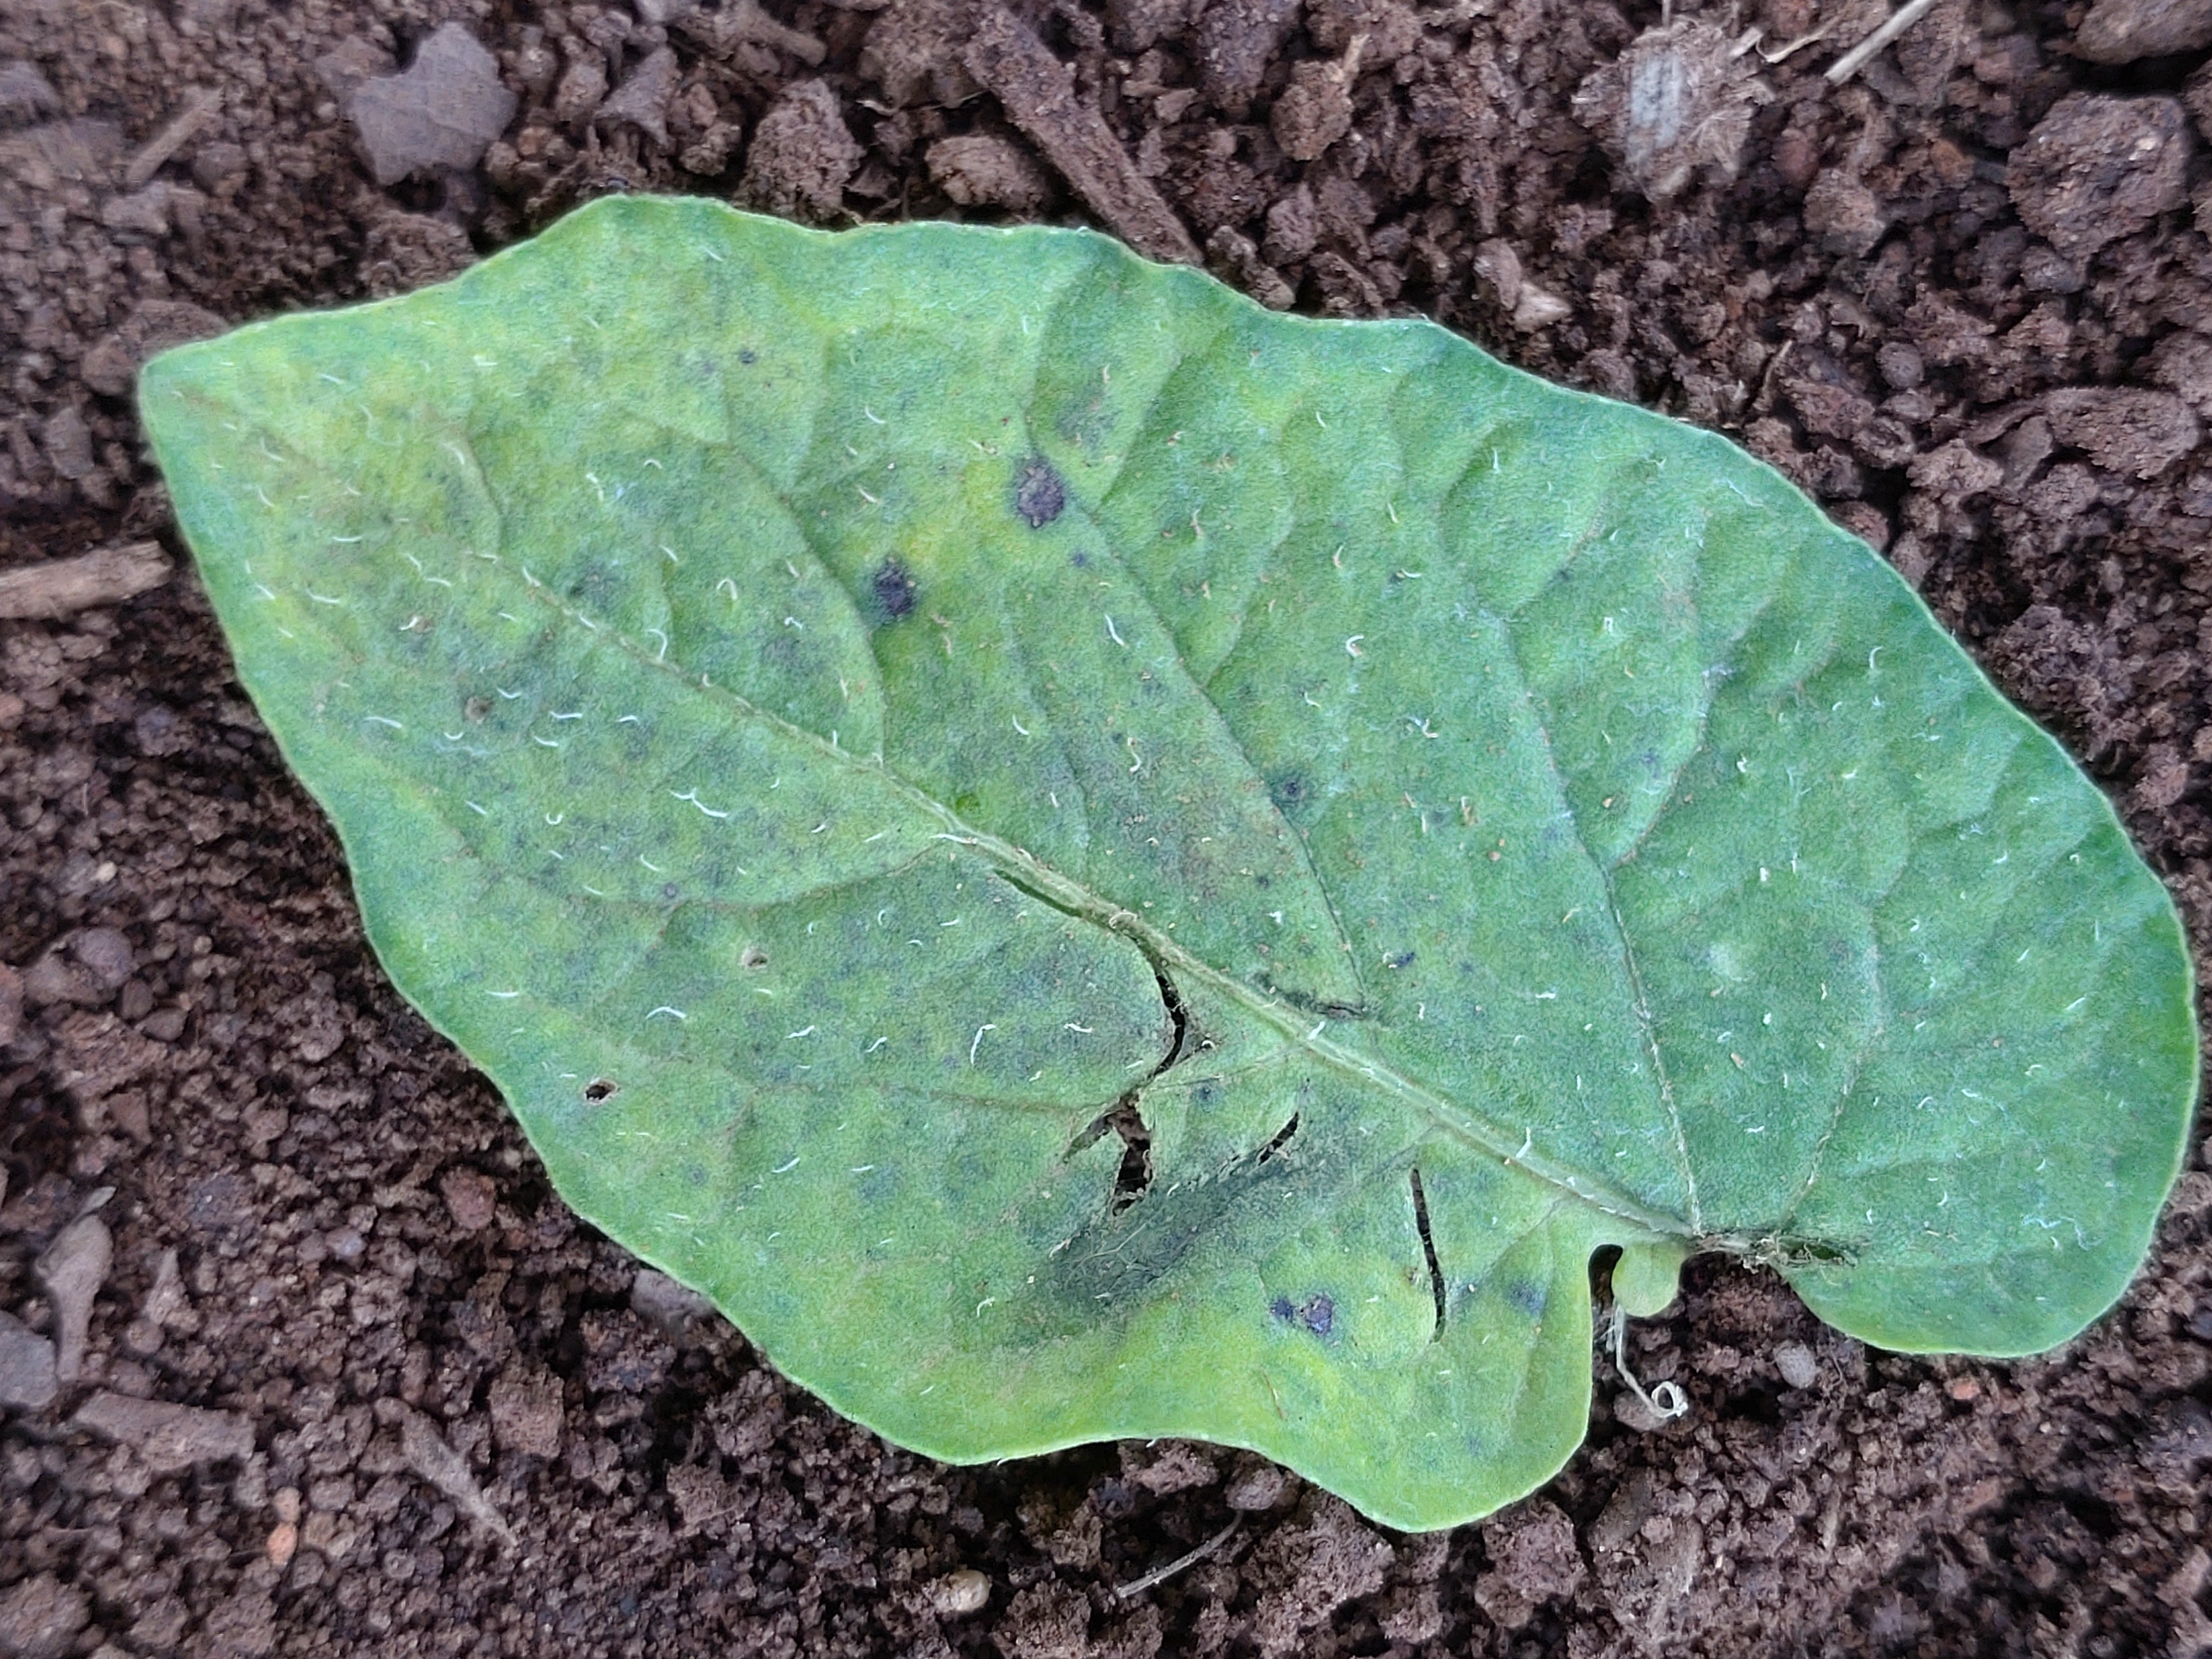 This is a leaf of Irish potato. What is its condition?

late blight
